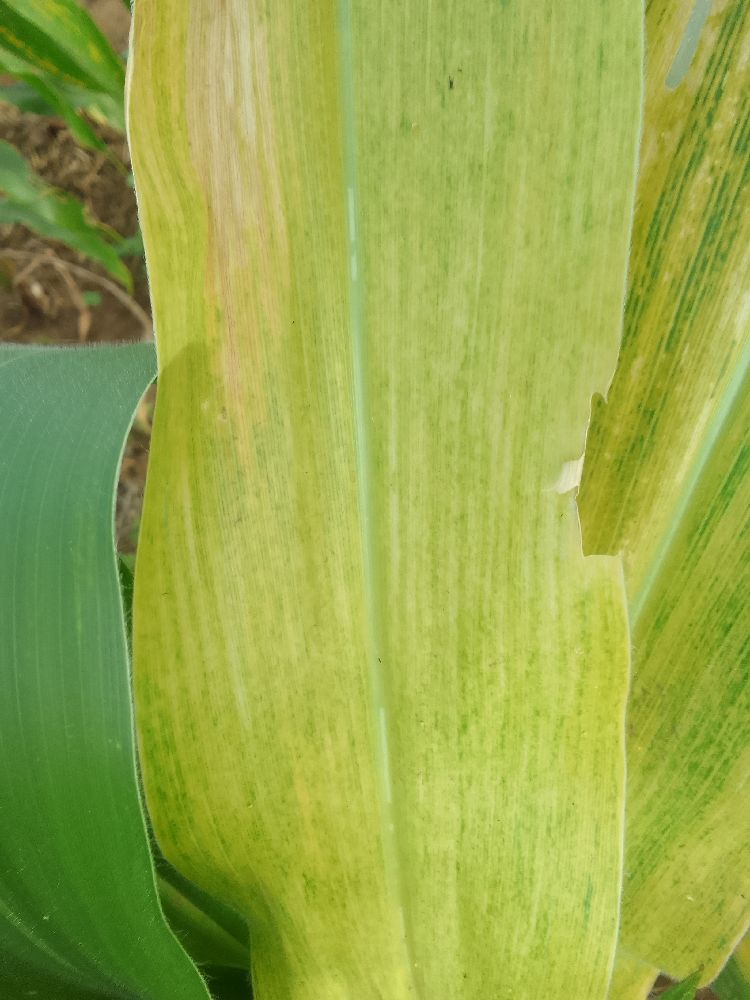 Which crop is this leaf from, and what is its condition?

maize, maize lethal necrosis
